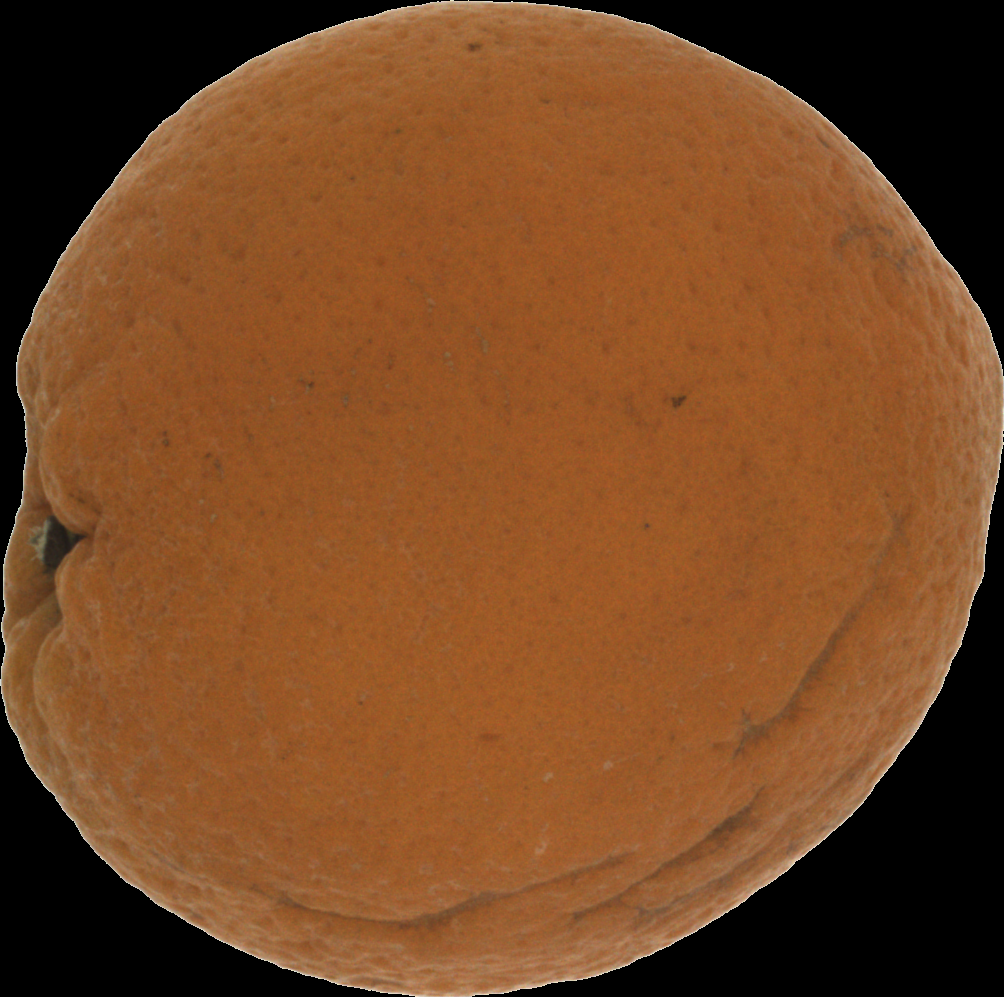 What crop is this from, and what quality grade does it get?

orange, bad
